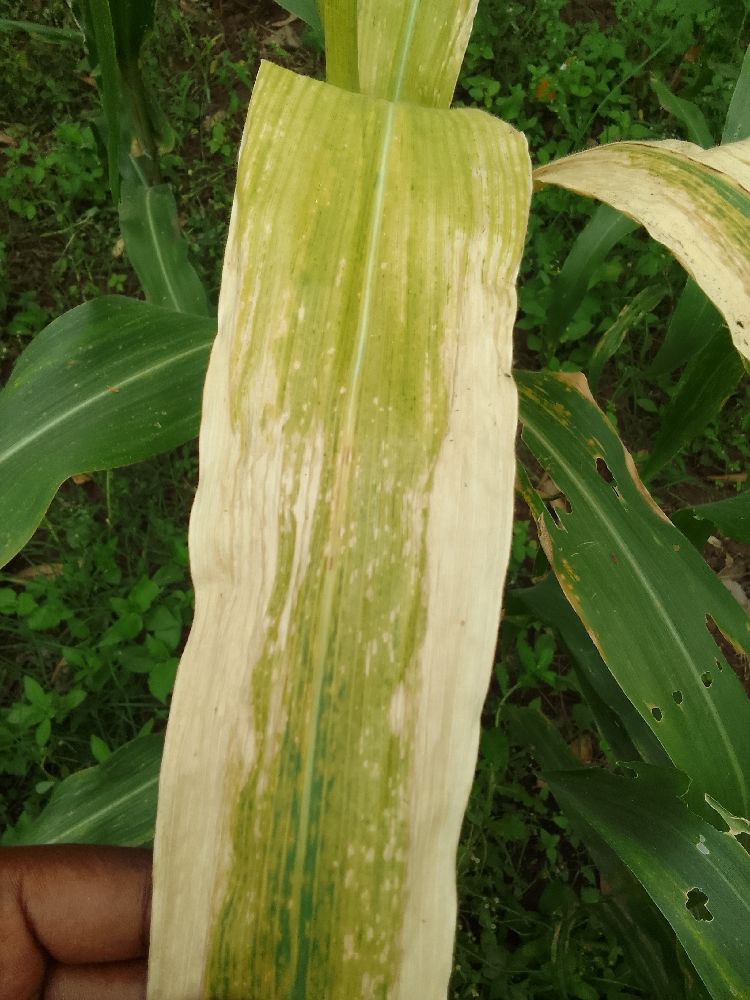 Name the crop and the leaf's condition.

maize, maize lethal necrosis
